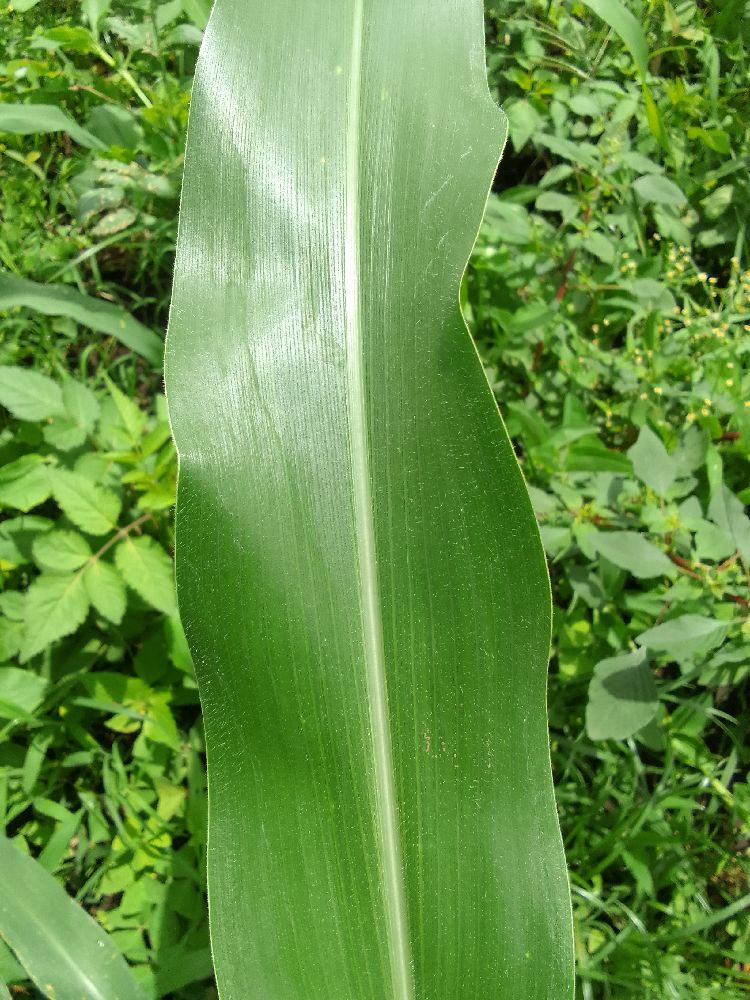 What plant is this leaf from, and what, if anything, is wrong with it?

maize, healthy
